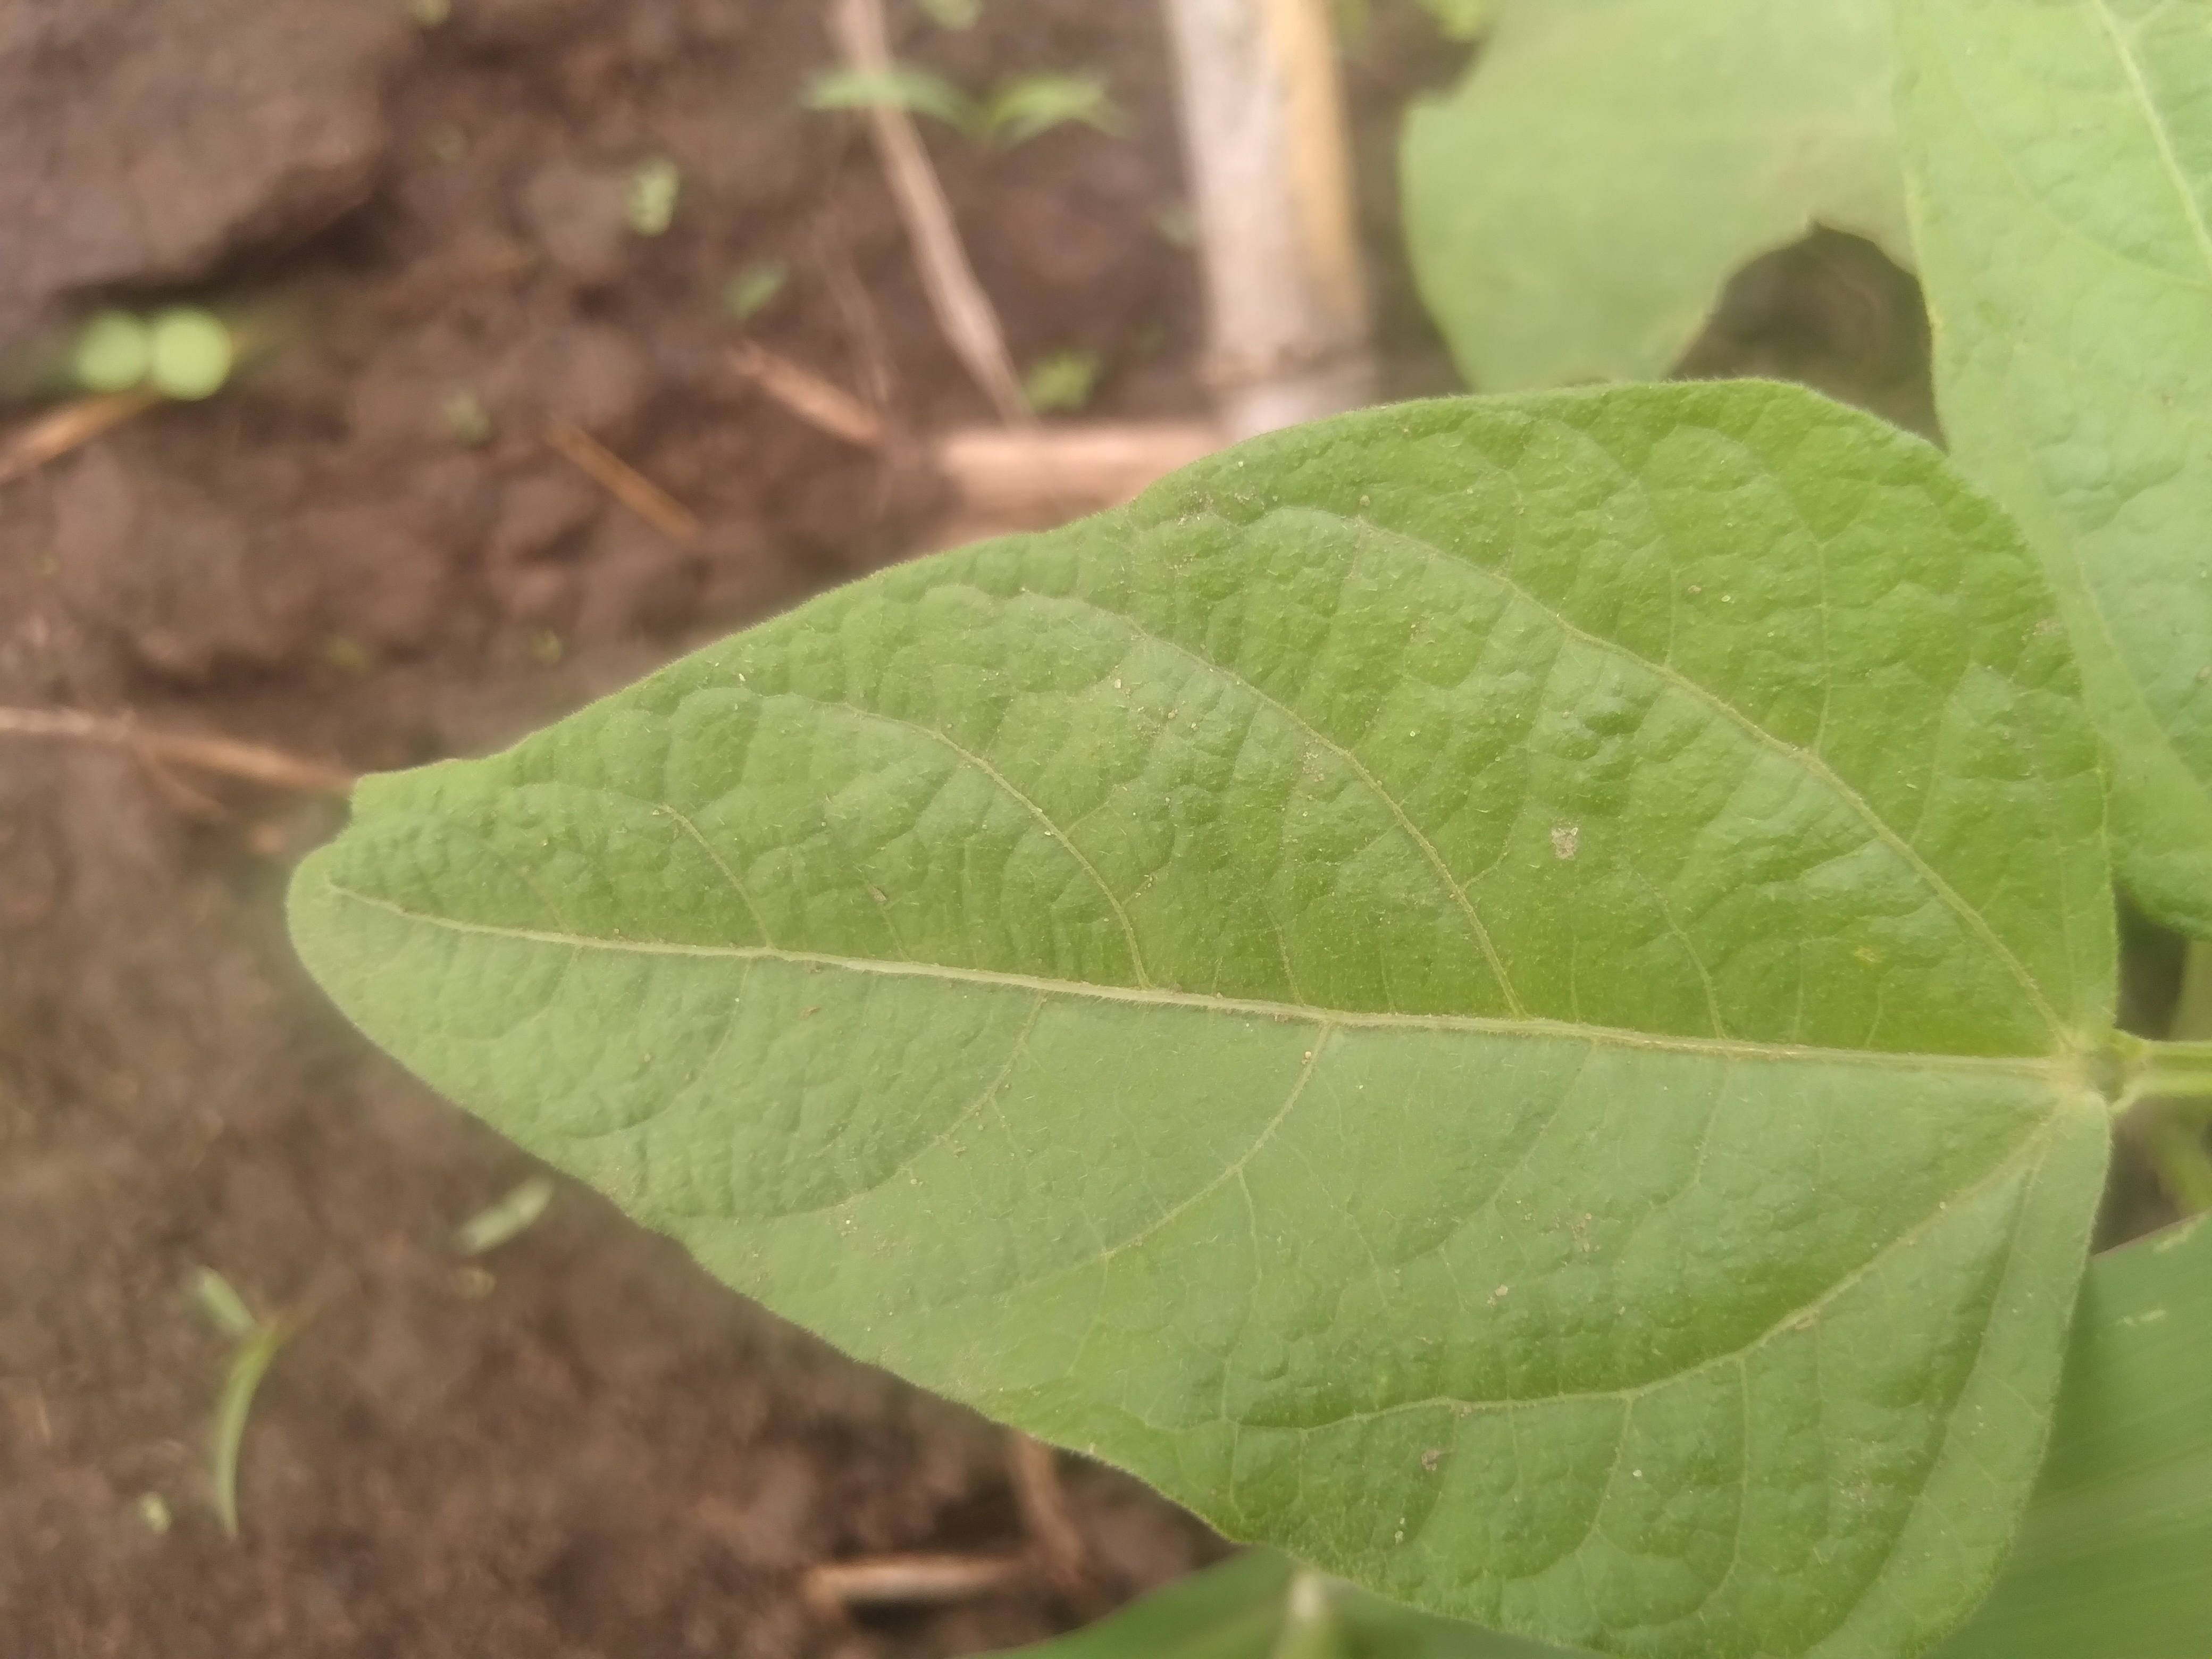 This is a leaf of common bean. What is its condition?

healthy
